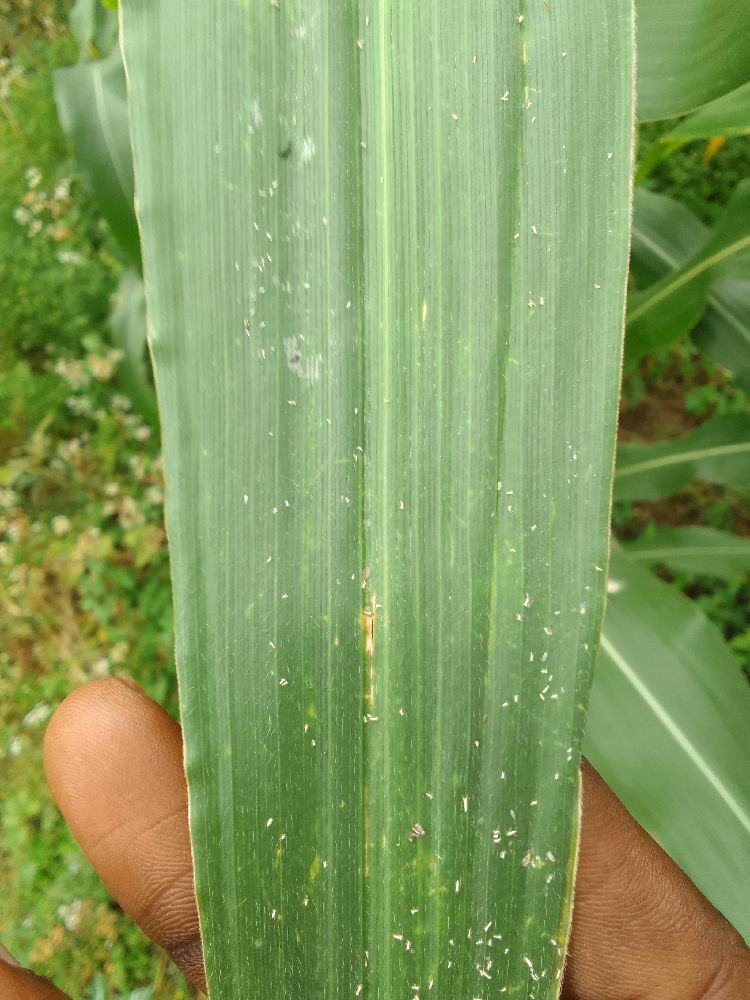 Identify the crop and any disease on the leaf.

maize, healthy
